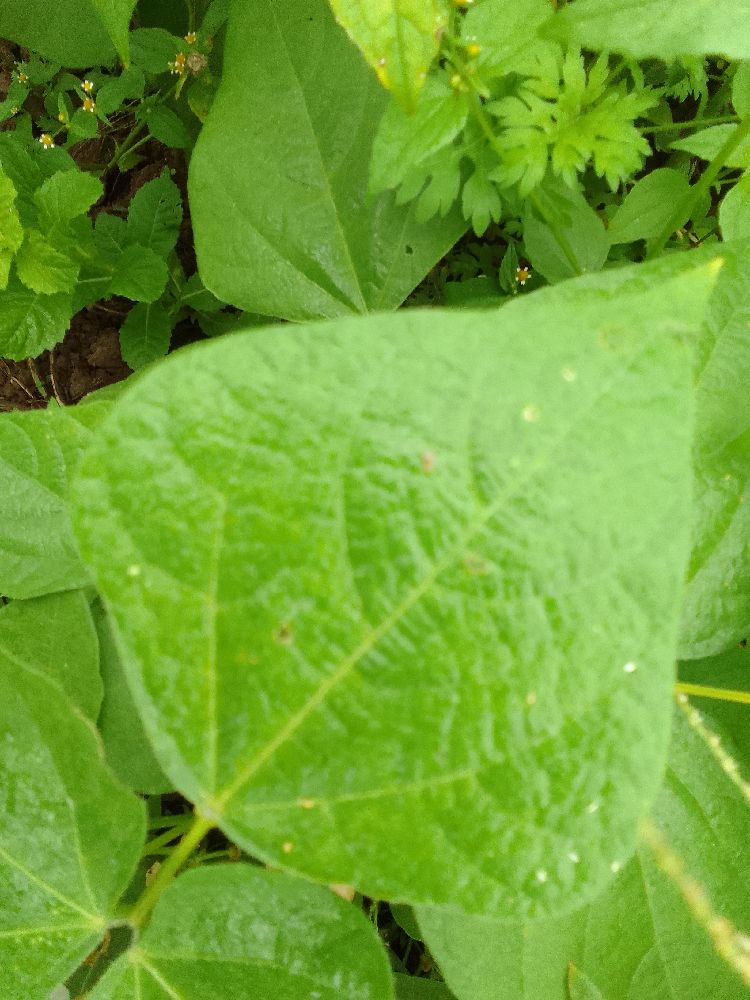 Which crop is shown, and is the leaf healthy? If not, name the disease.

common bean, healthy
